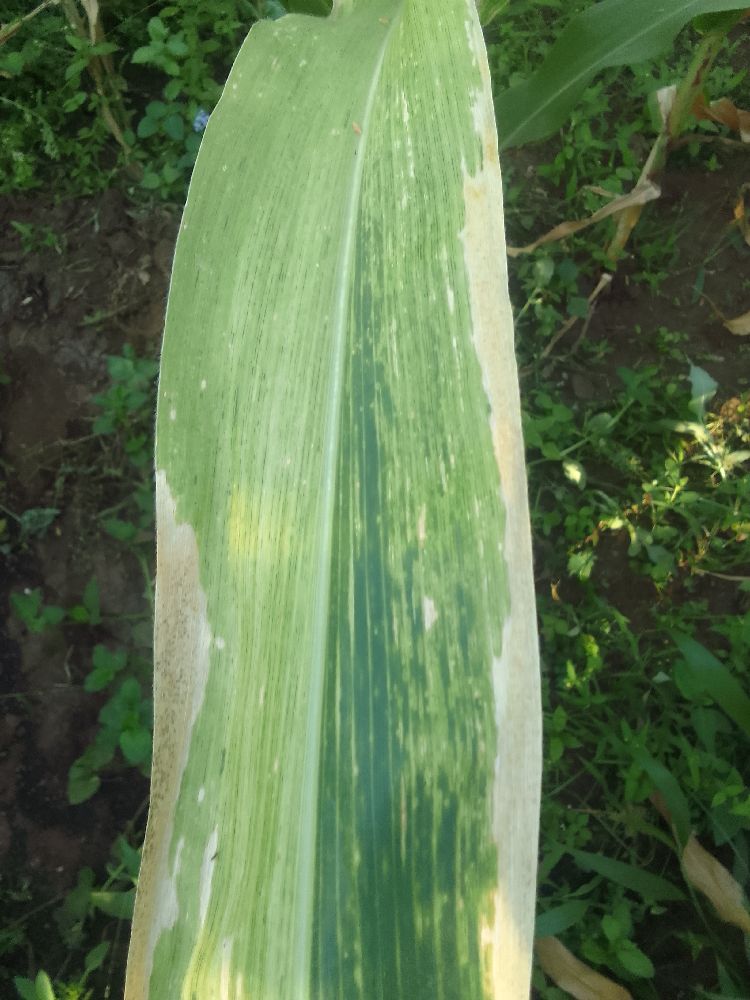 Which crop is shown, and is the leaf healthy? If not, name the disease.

maize, maize lethal necrosis
